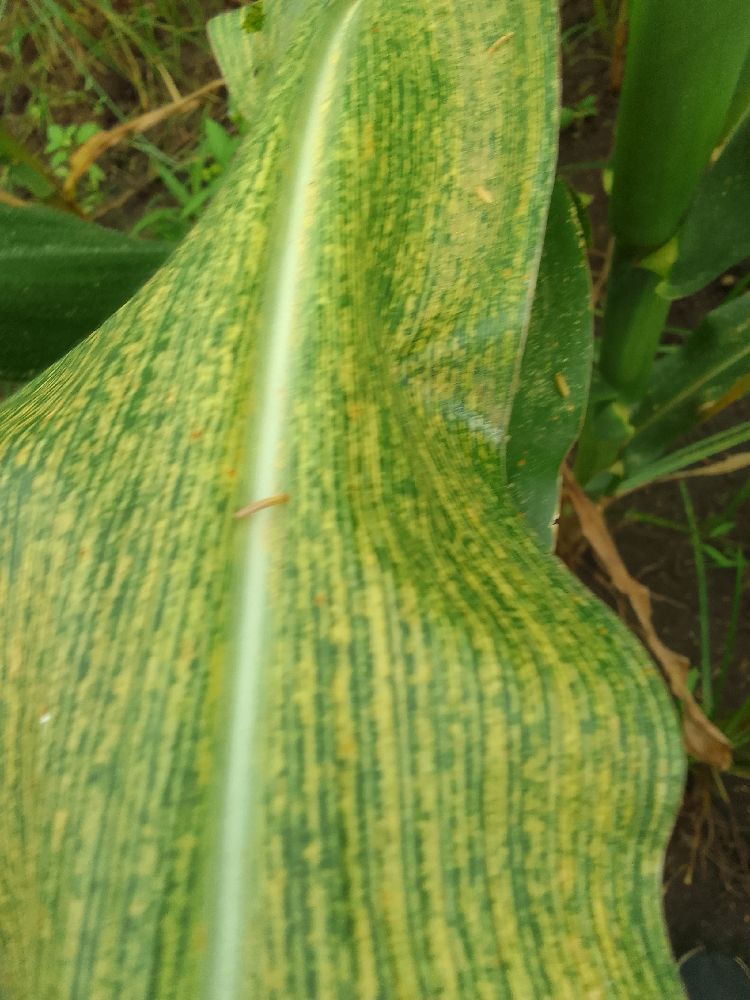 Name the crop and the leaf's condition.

maize, maize streak virus
